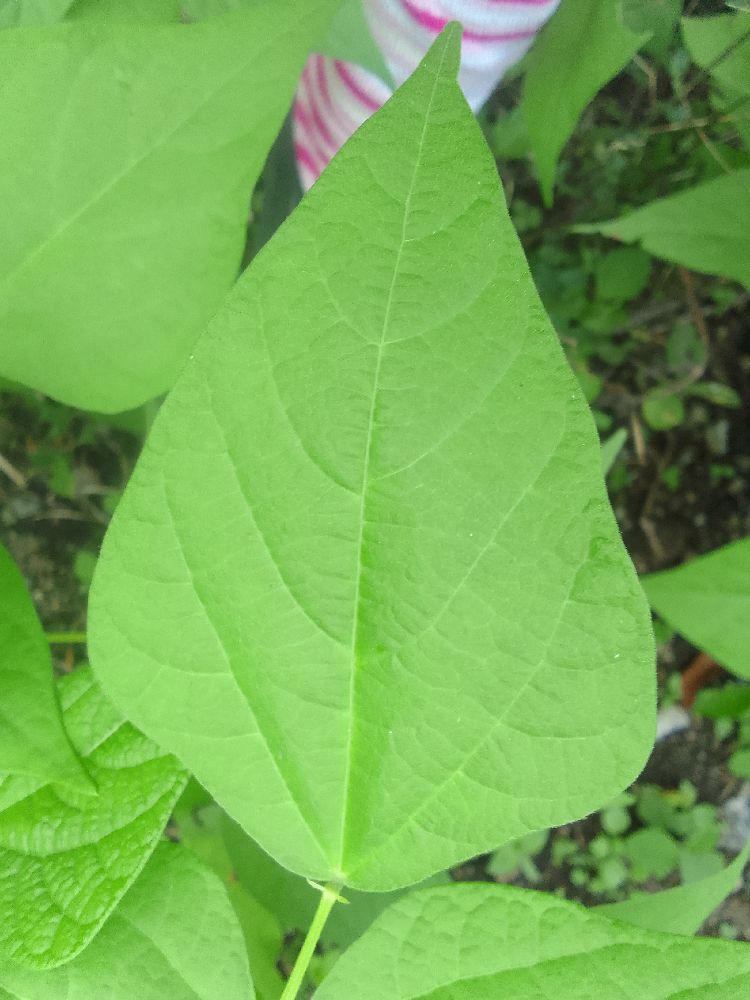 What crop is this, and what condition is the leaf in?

common bean, healthy
